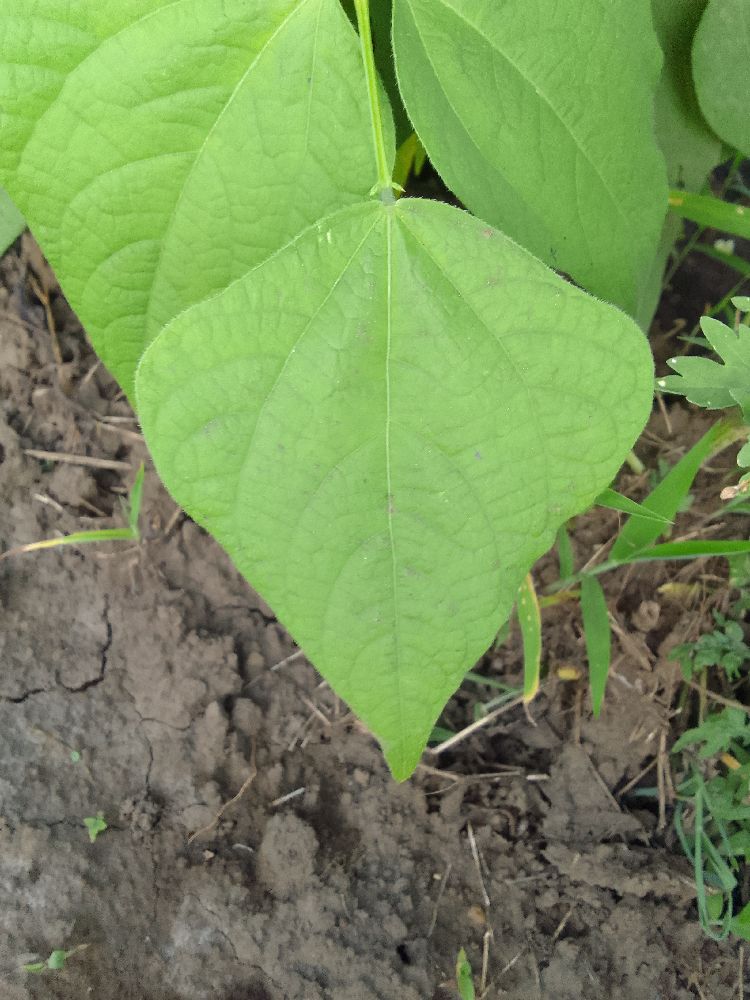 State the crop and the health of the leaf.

common bean, healthy
